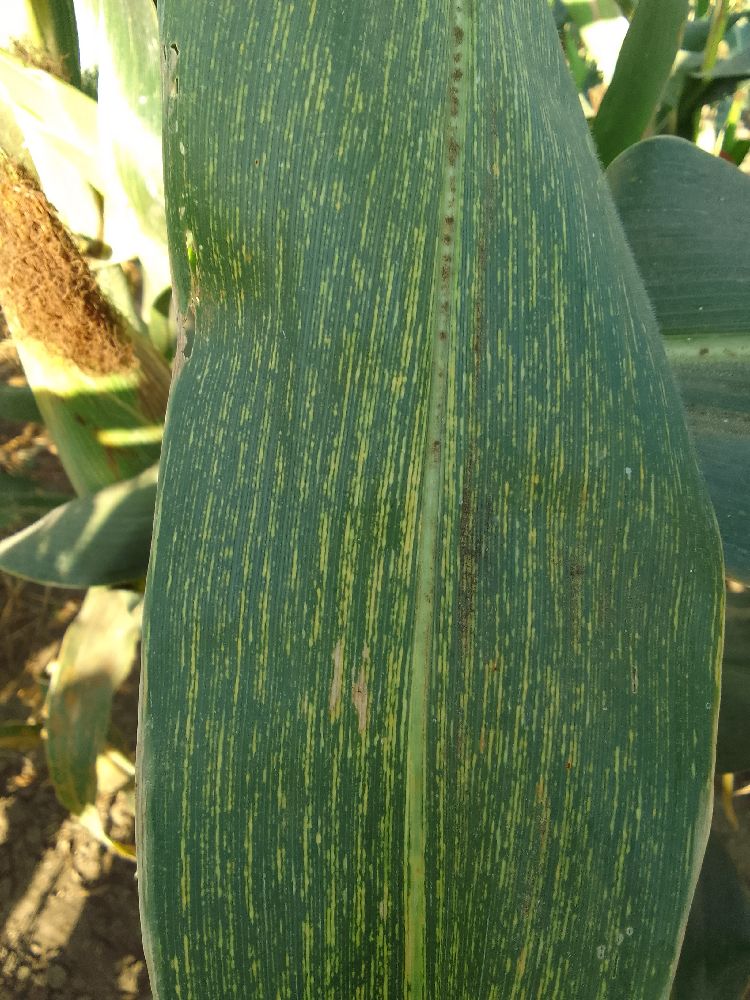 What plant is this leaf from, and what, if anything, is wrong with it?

maize, maize streak virus
